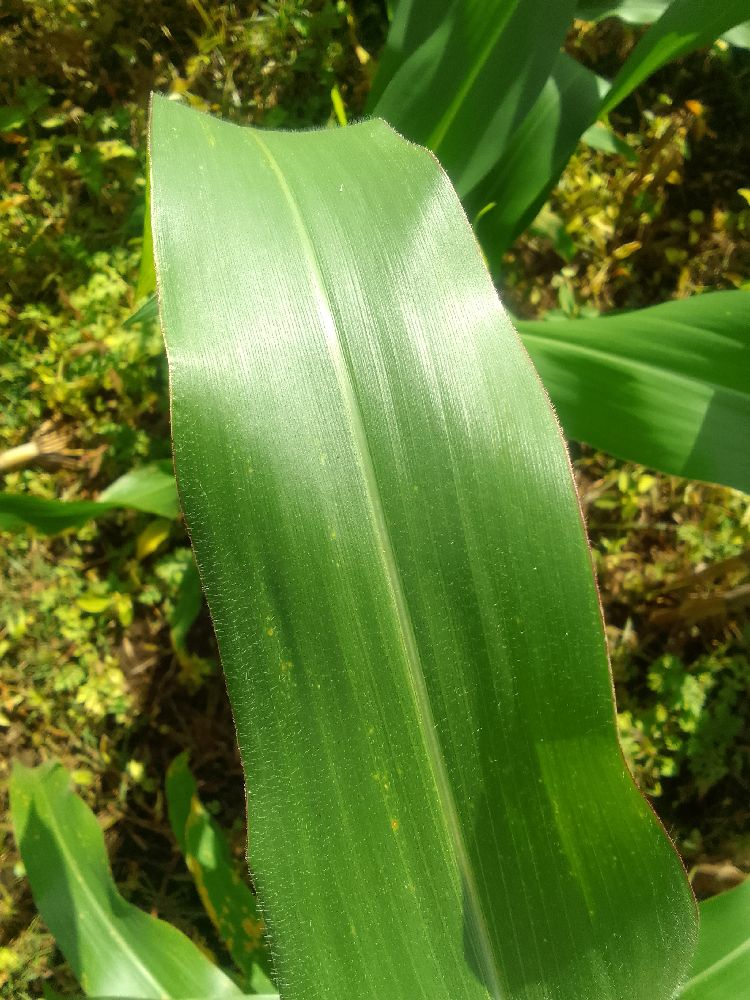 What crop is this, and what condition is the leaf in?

maize, healthy
